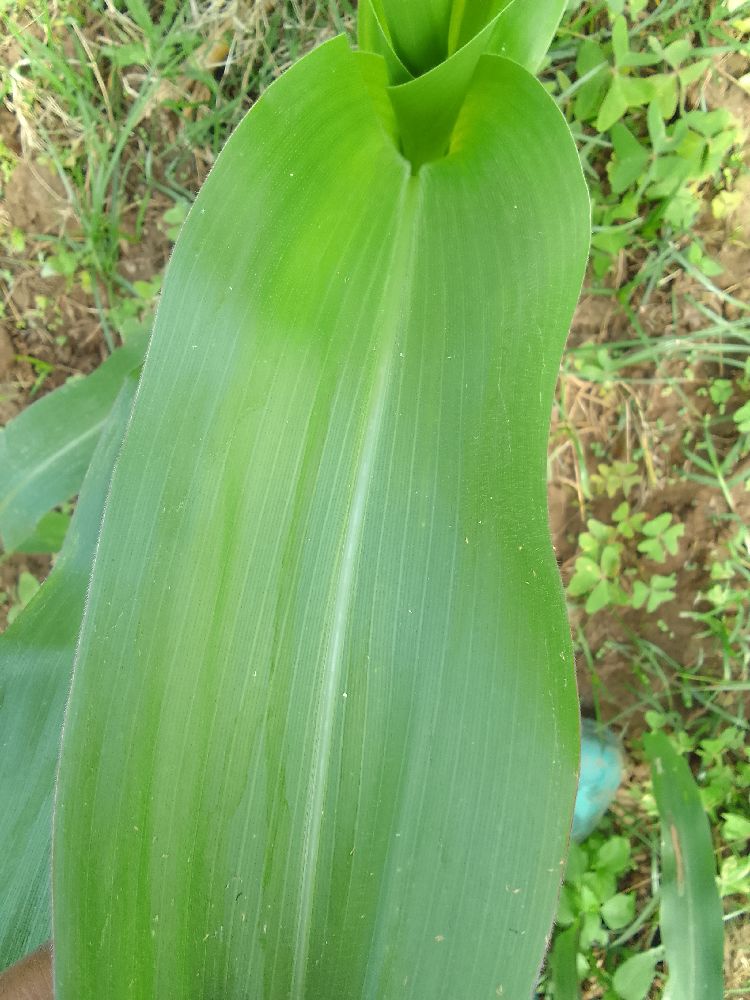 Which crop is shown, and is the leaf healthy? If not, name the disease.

maize, healthy
